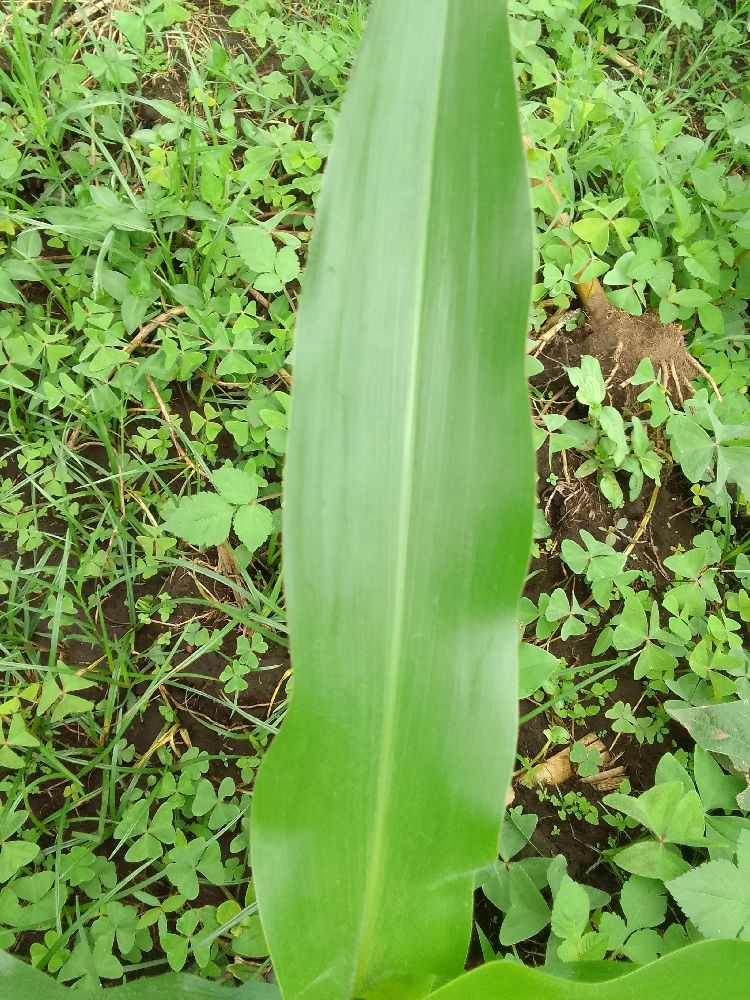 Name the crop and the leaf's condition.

maize, healthy
